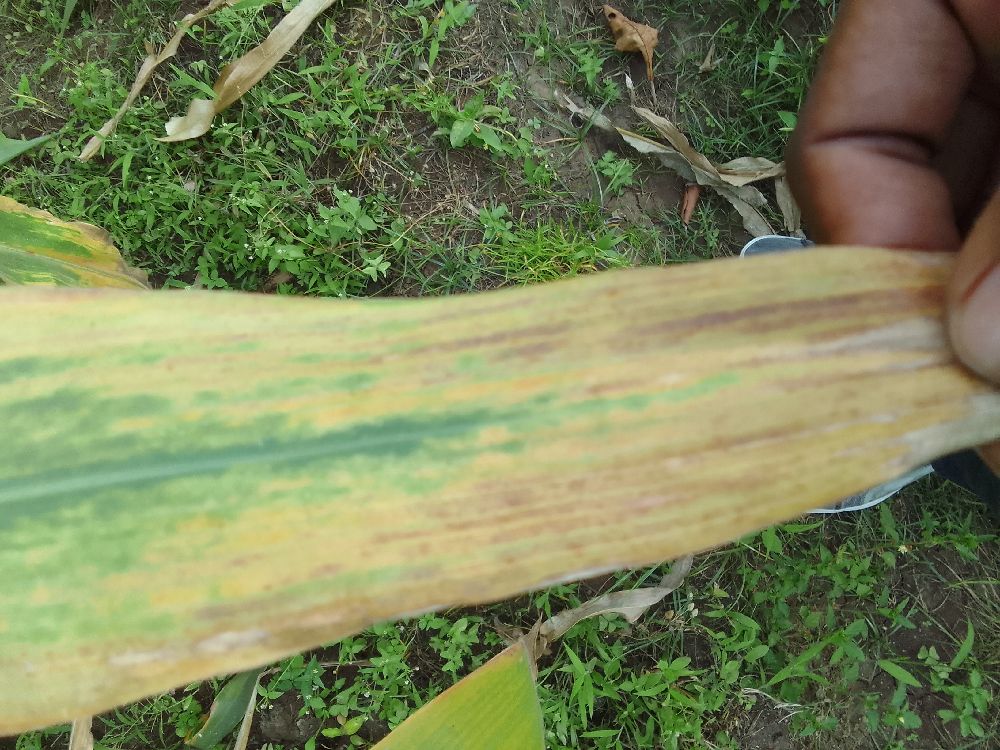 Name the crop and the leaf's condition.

maize, maize lethal necrosis
